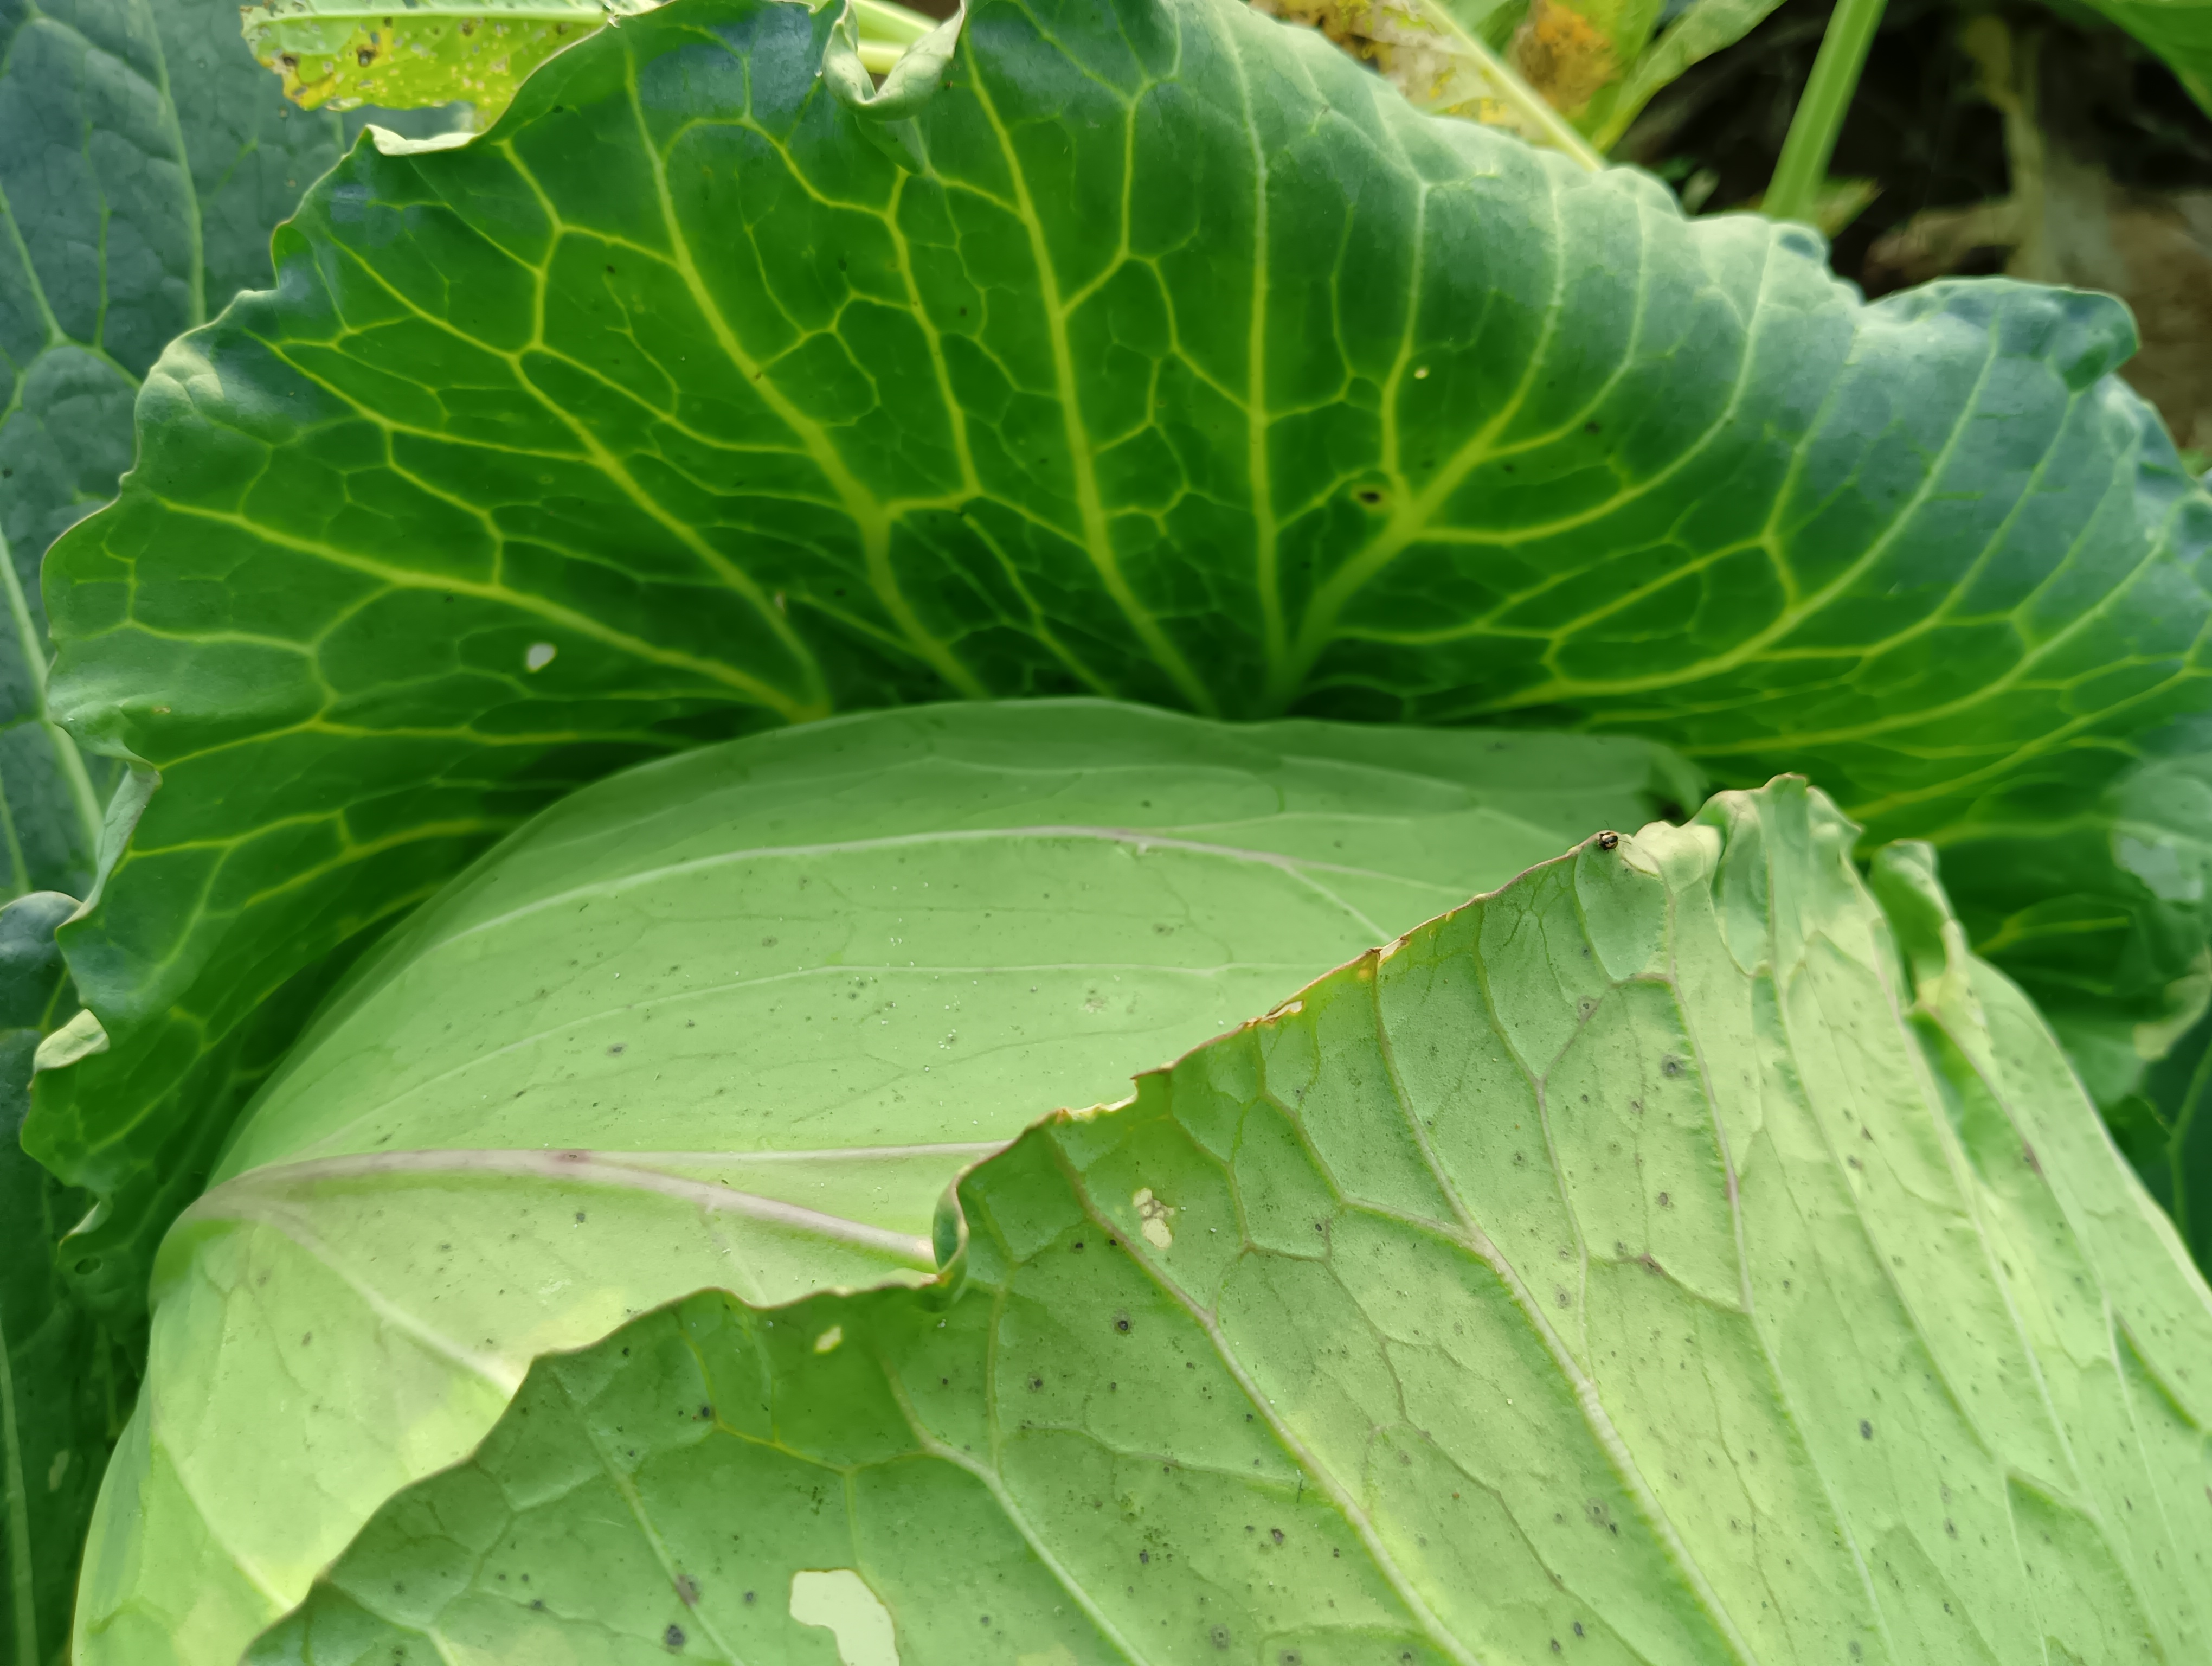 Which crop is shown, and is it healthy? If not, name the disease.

cabbage, healthy
